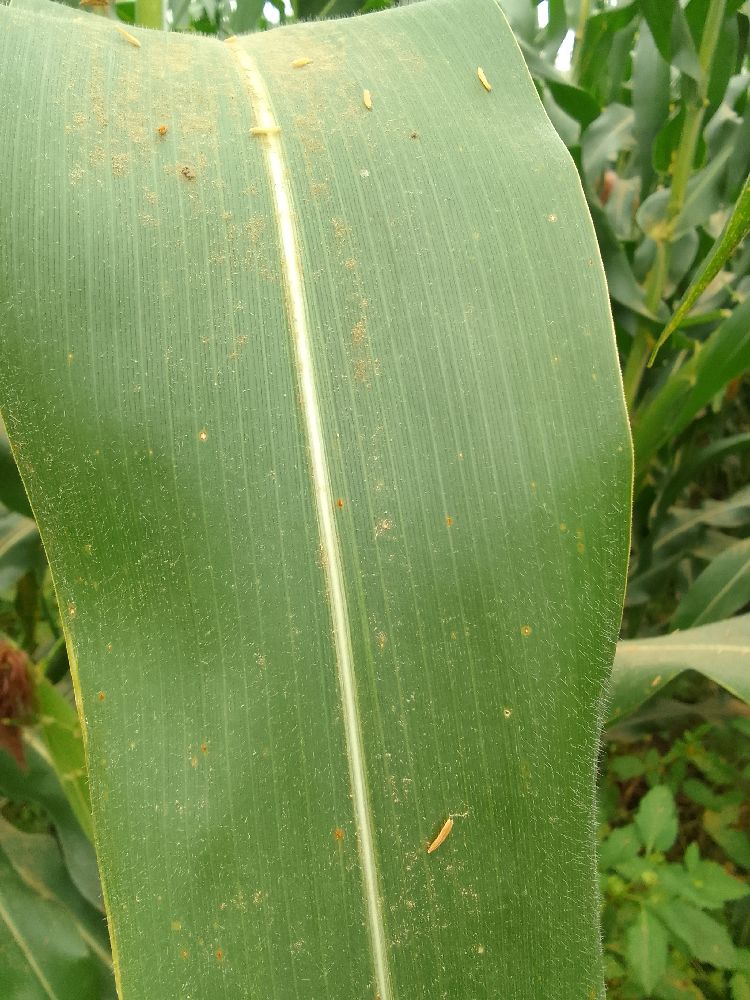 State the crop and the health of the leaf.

maize, healthy
